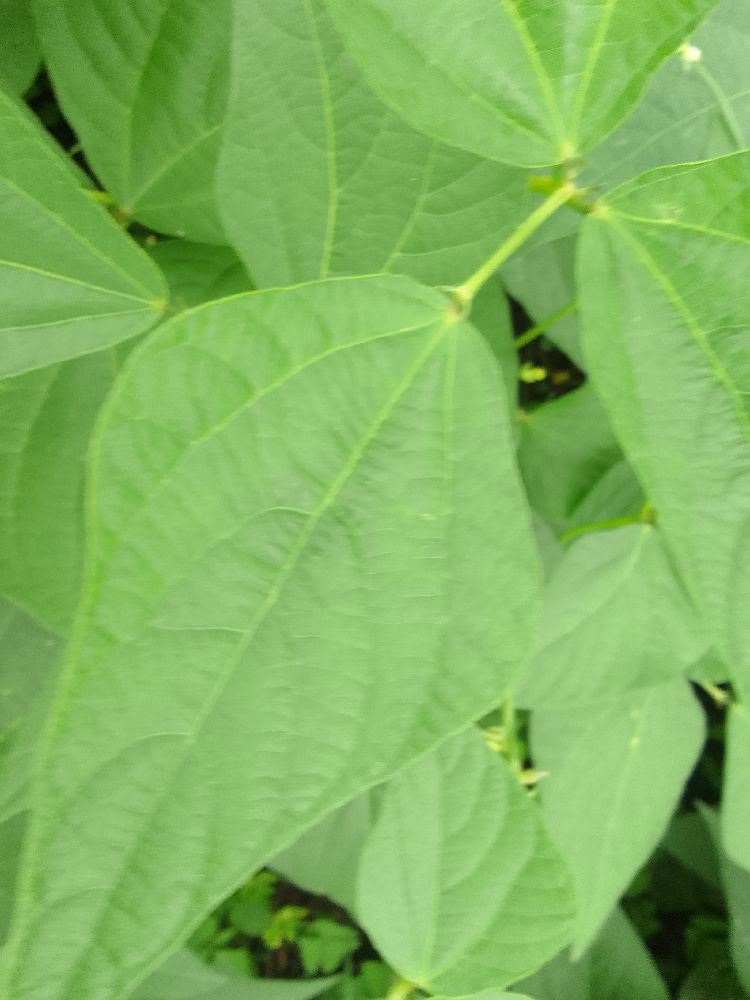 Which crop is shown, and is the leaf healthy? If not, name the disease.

common bean, healthy
